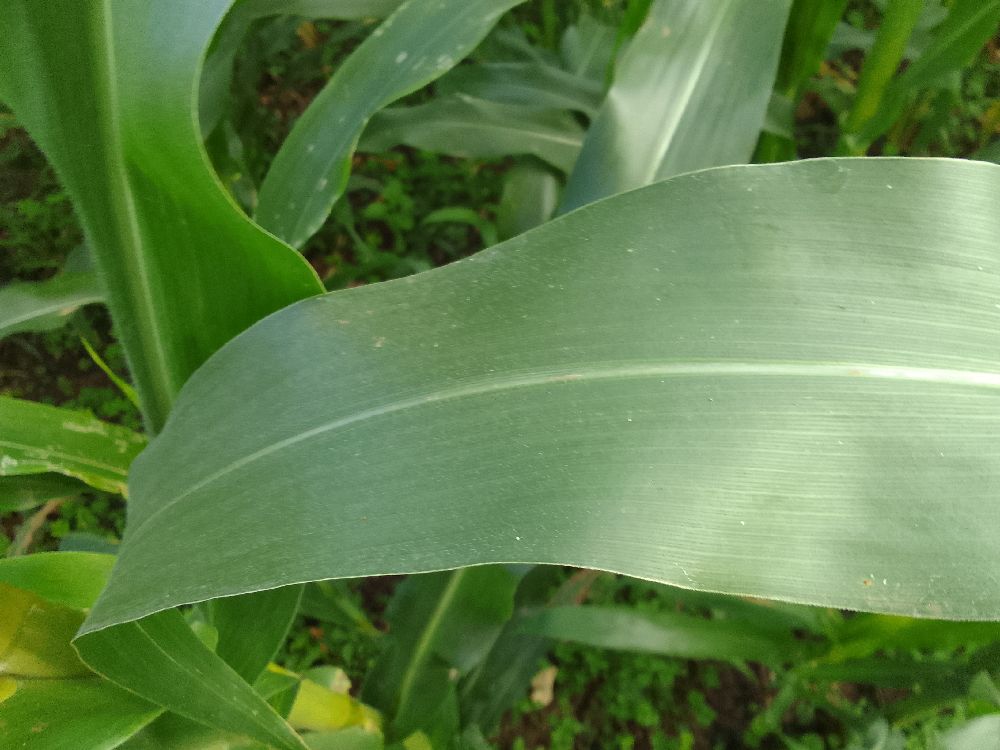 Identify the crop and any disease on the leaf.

maize, healthy
